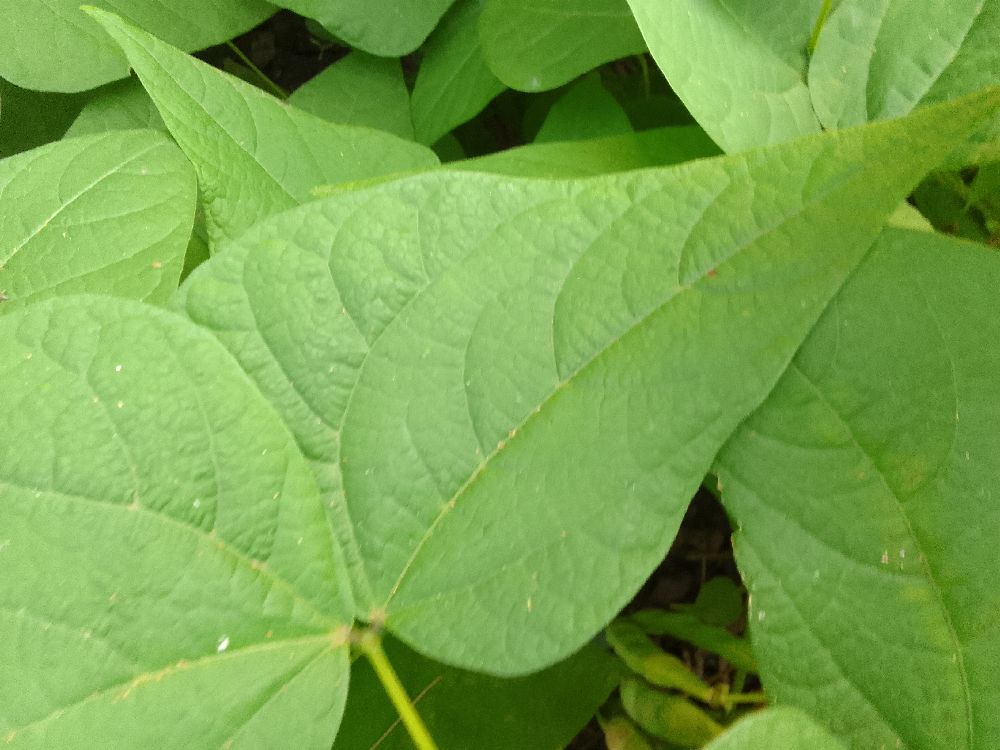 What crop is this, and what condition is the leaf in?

common bean, healthy
